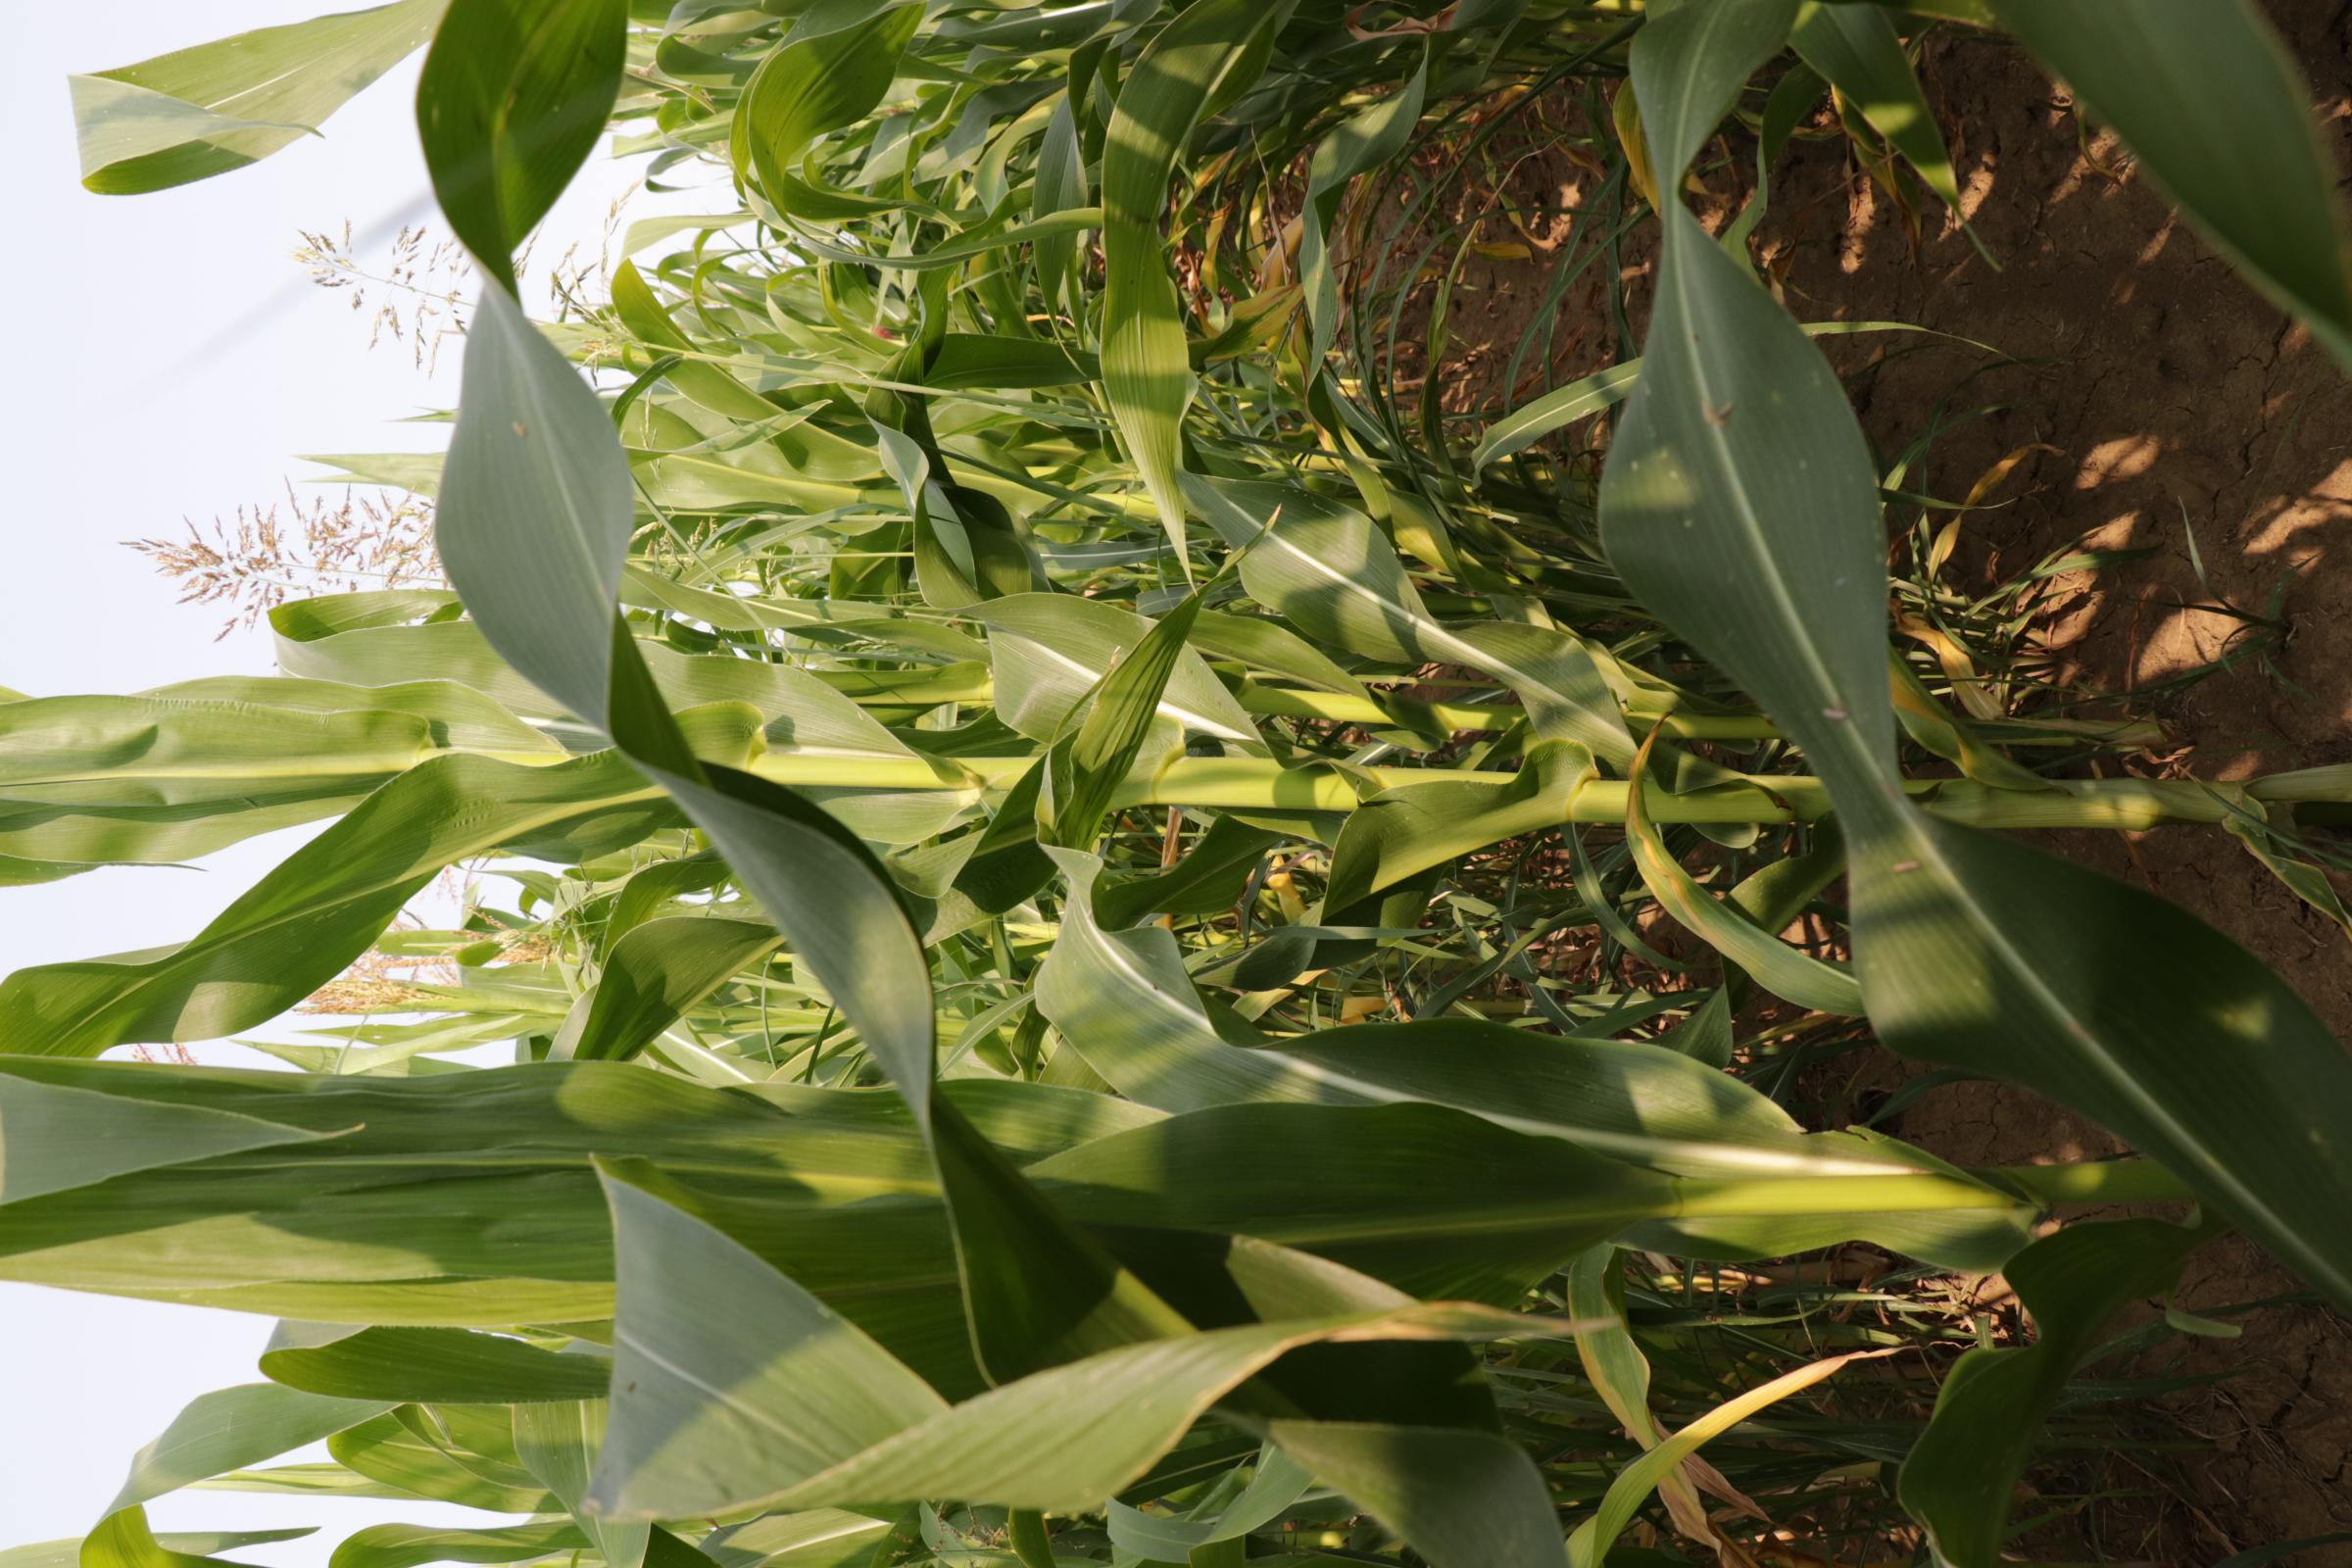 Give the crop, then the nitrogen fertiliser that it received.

maize, reduced nitrogen fertilisation
